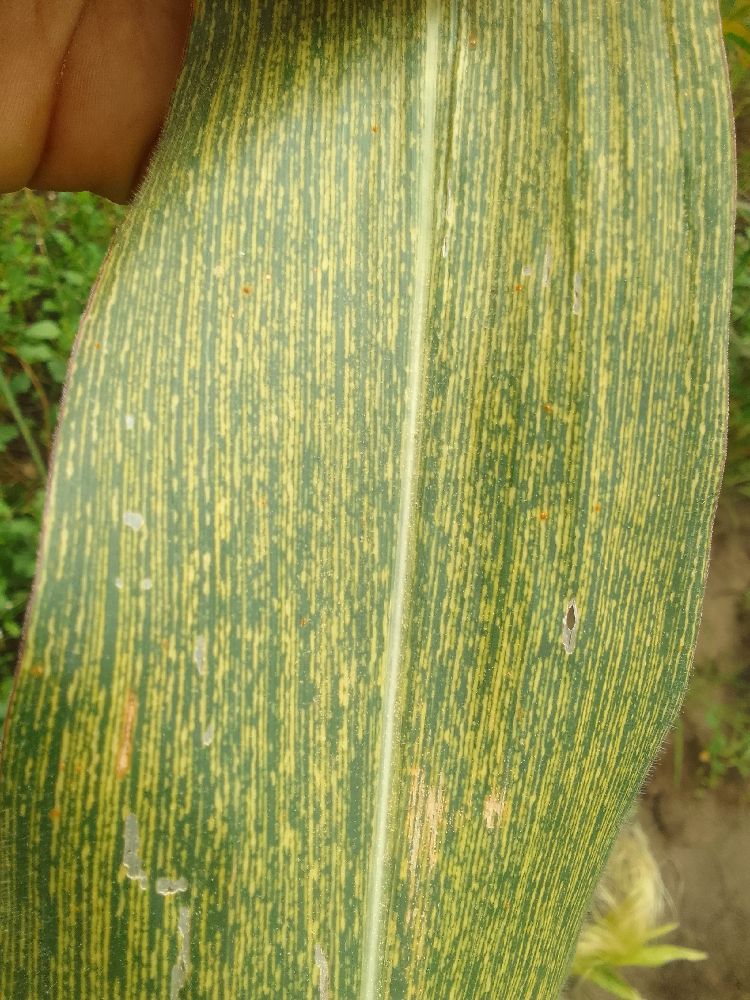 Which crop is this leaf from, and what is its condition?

maize, maize streak virus
